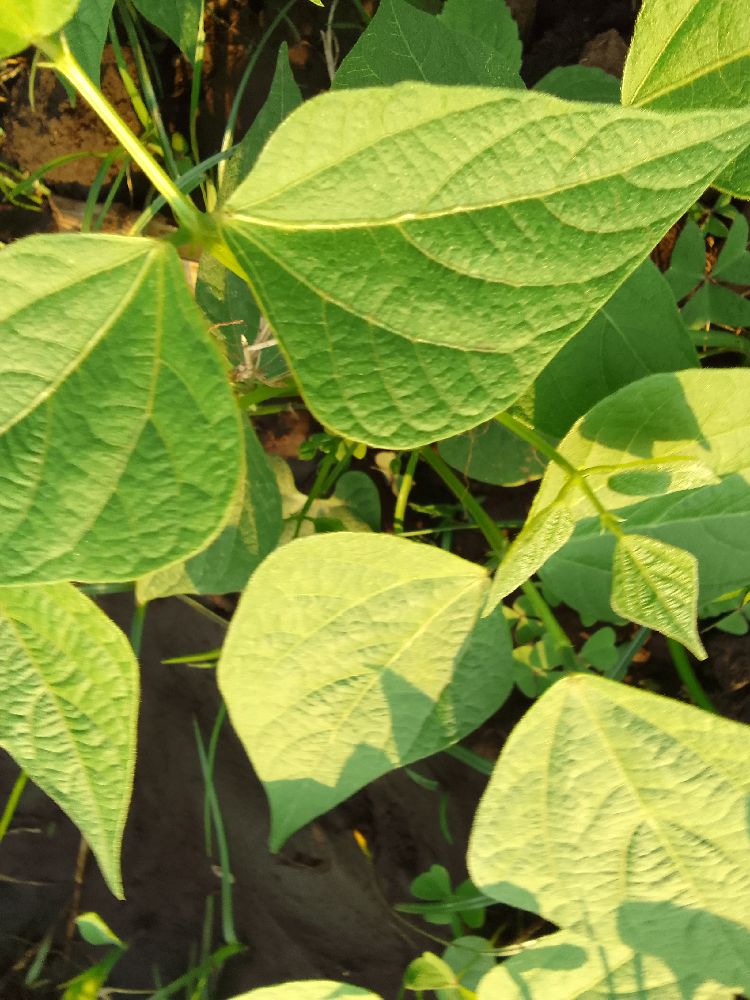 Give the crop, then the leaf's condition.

common bean, healthy
